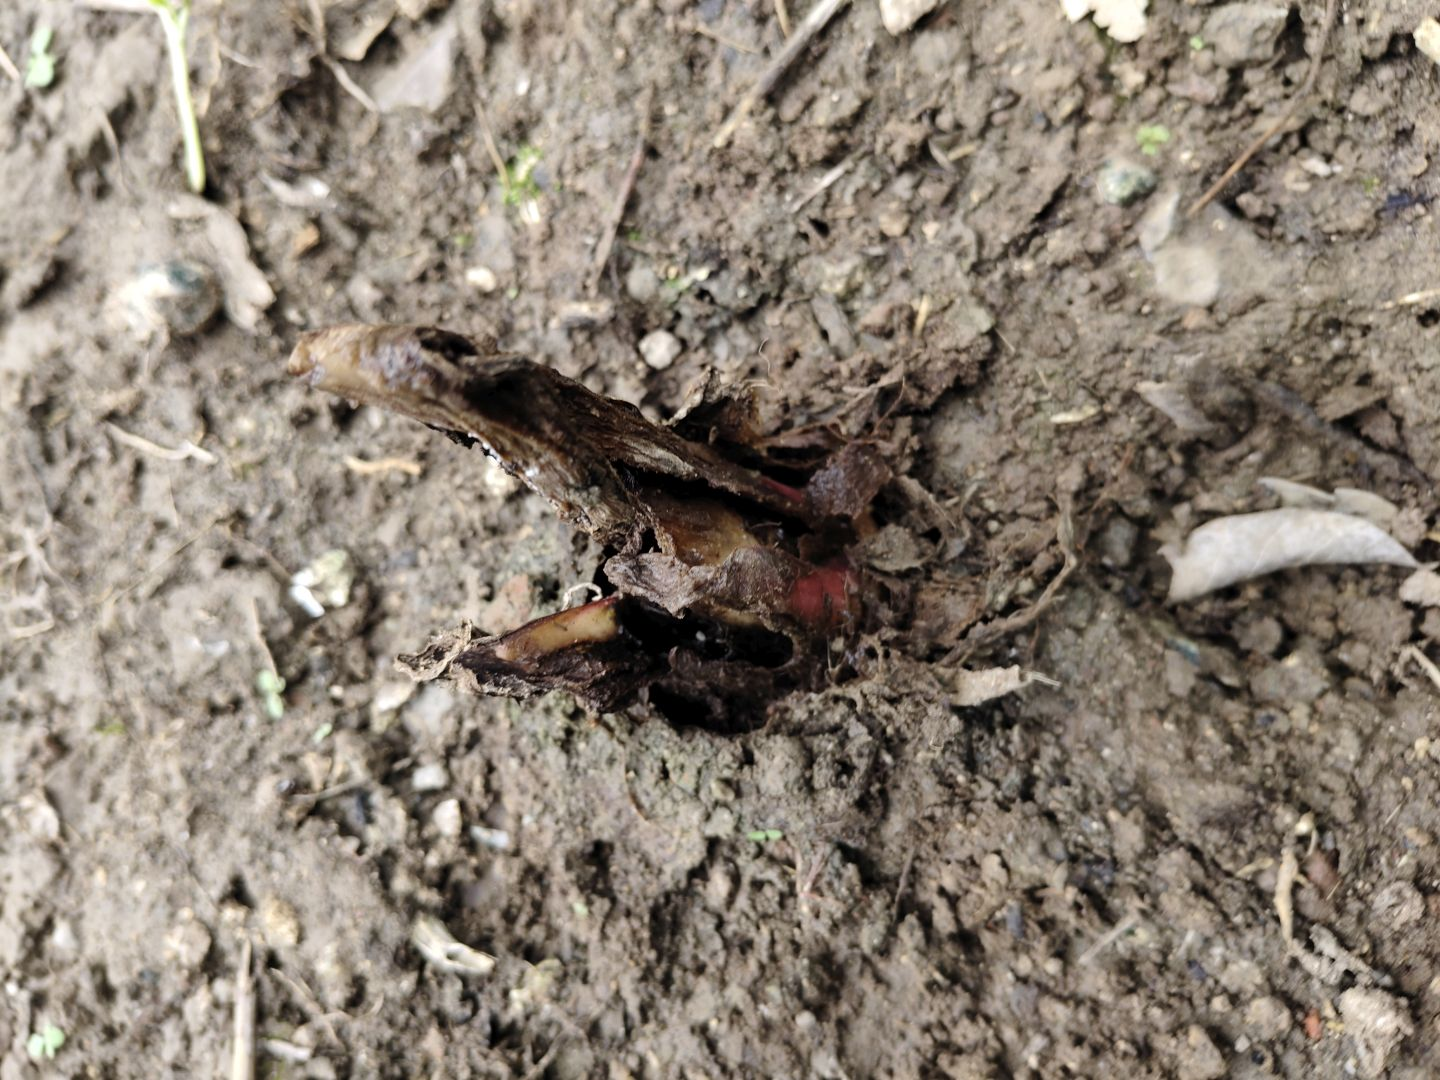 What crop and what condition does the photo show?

taro, root rot
